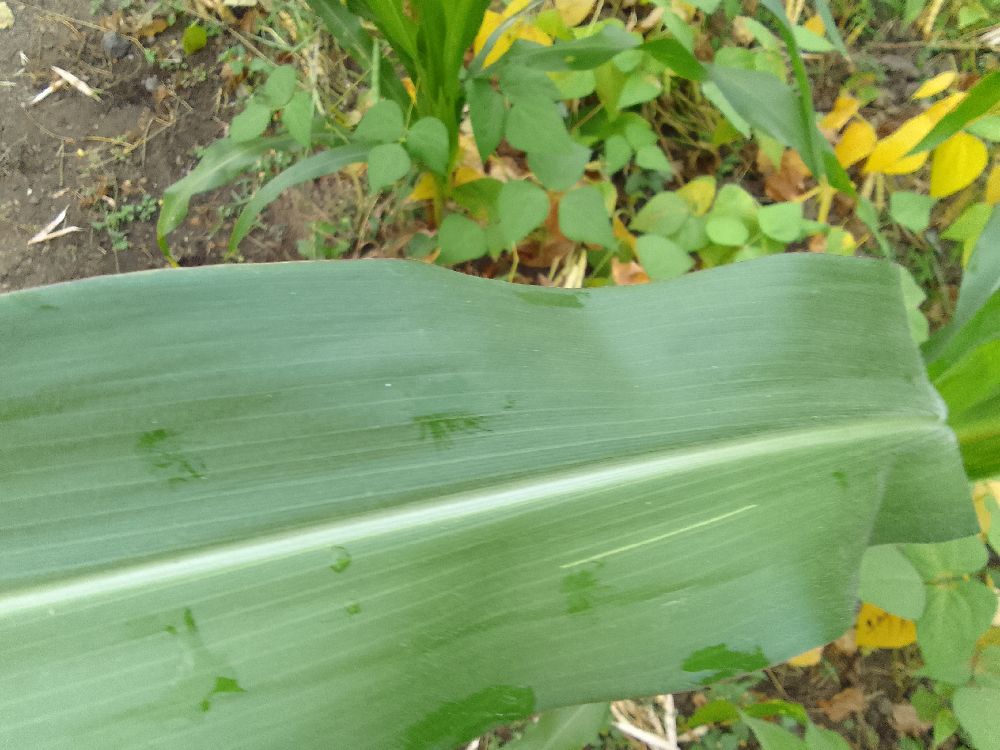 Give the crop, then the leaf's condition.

maize, healthy
